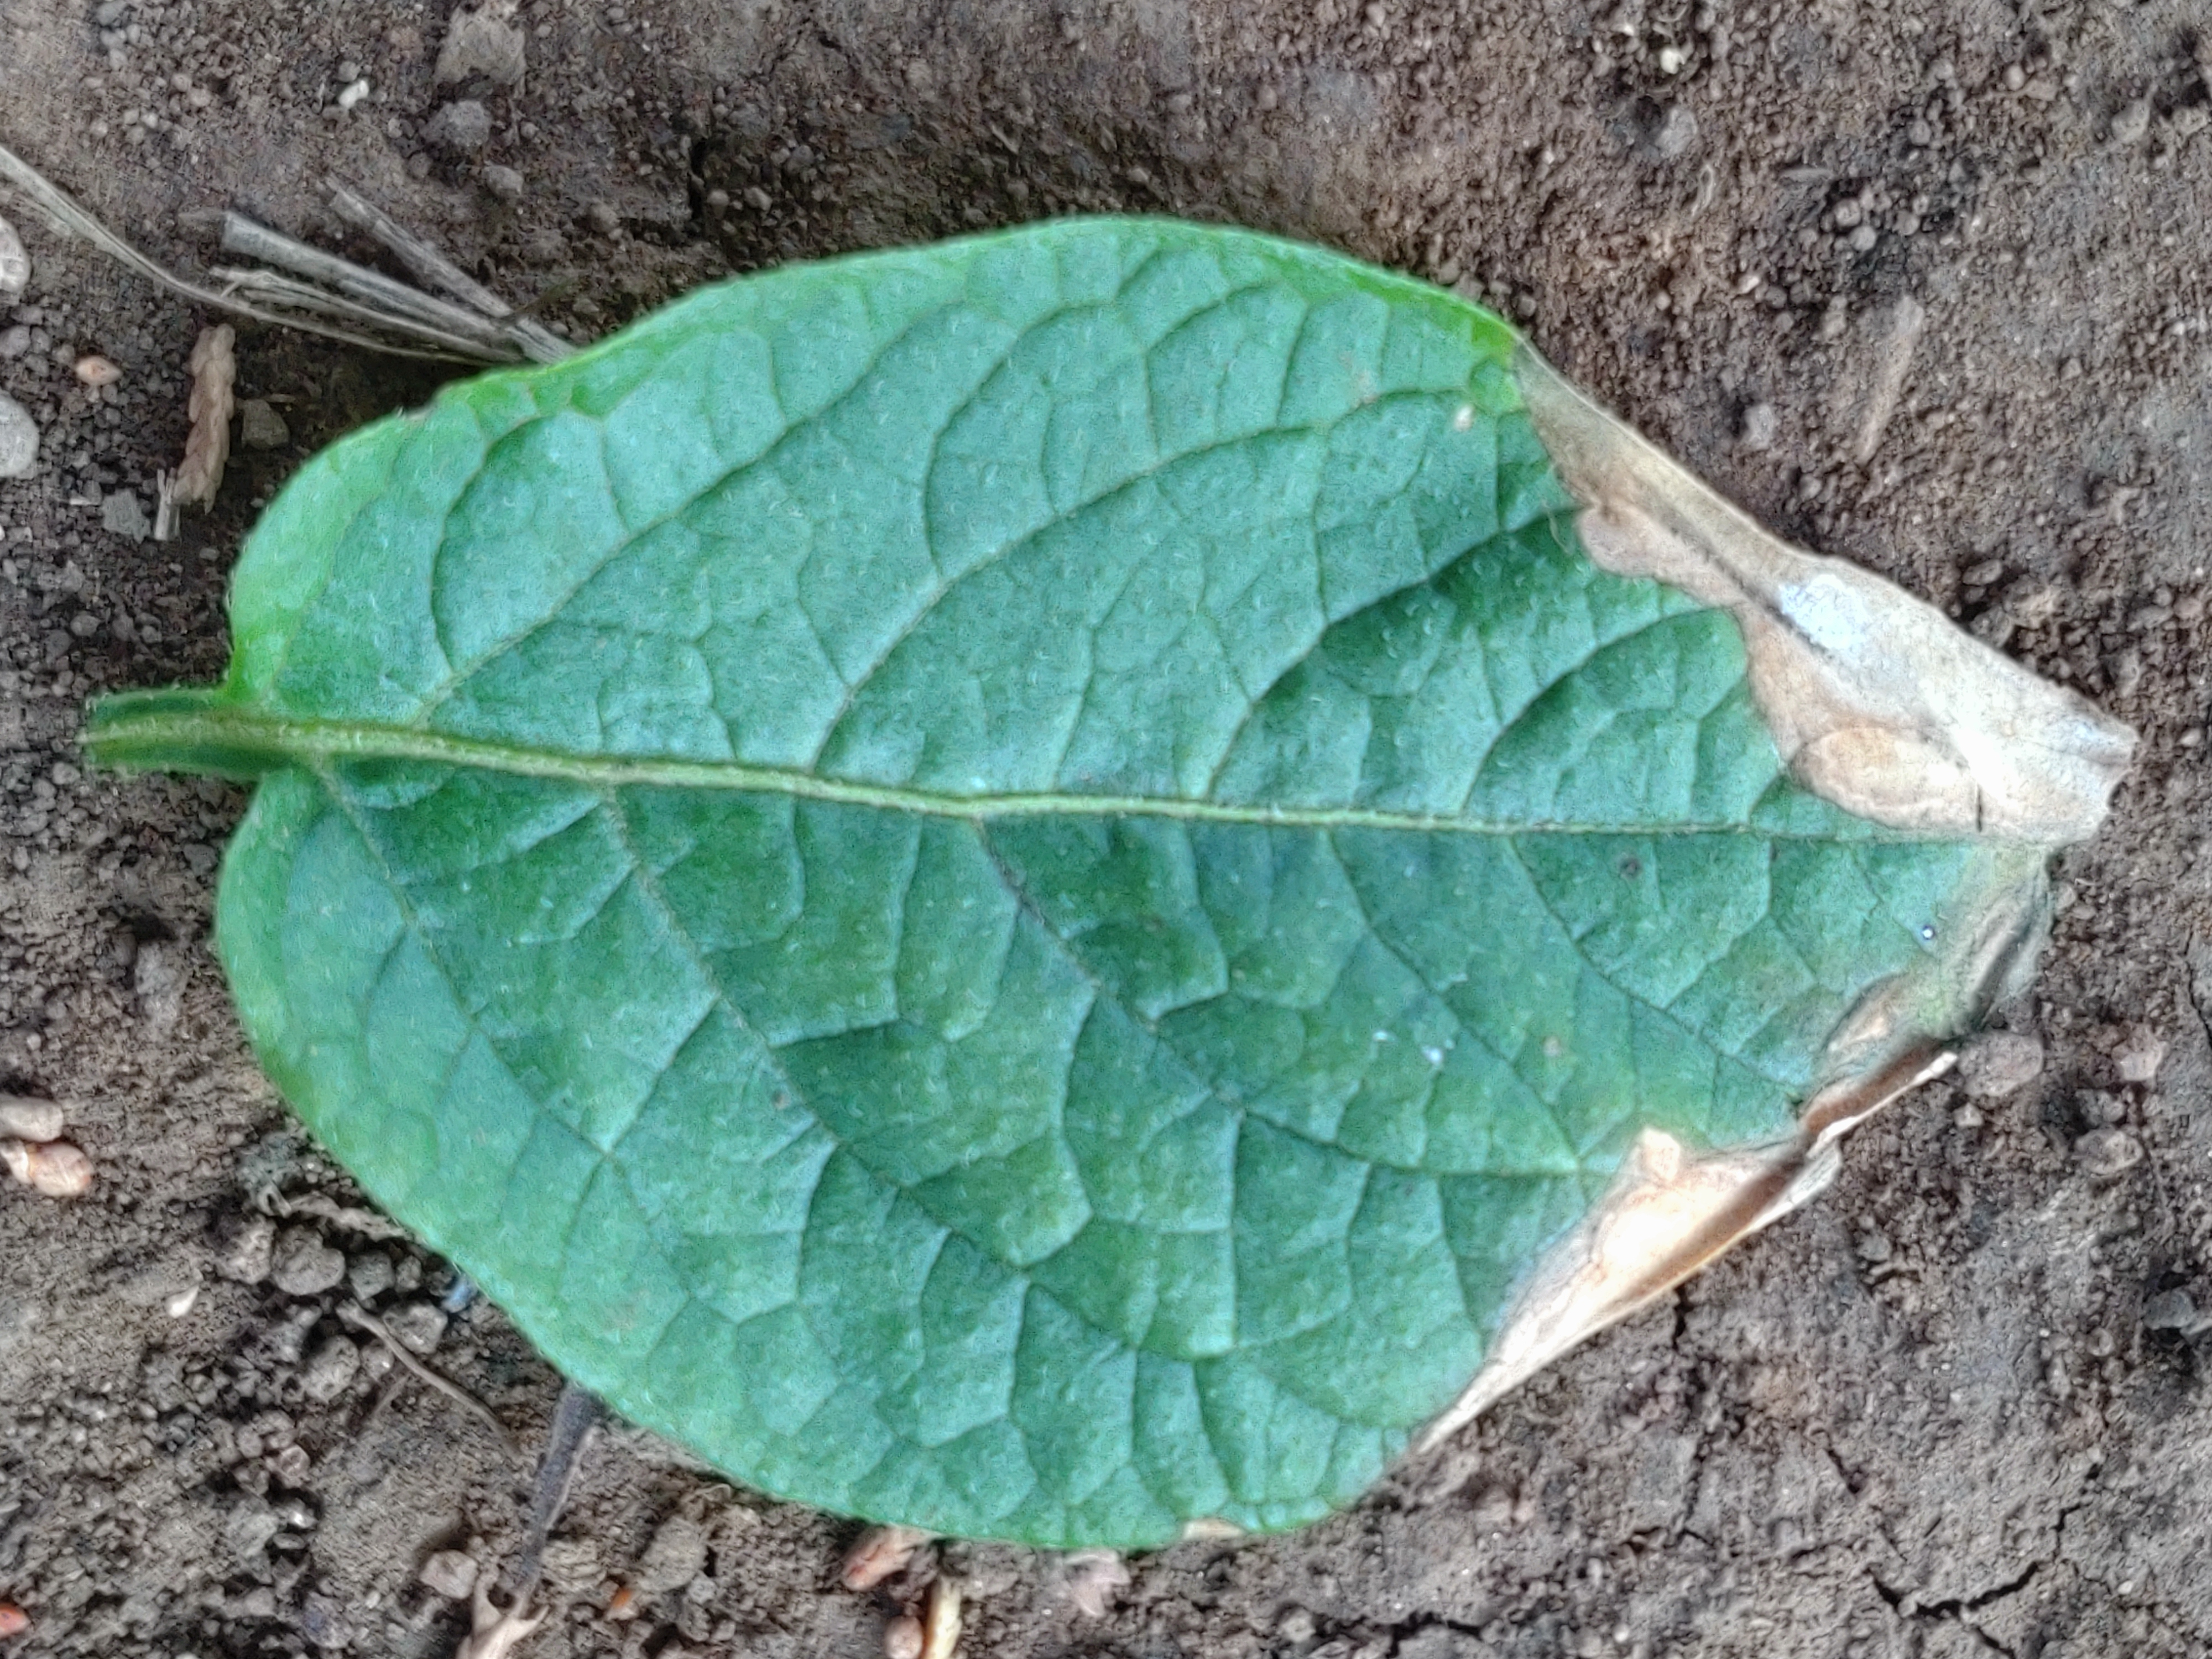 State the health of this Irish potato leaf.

early blight
